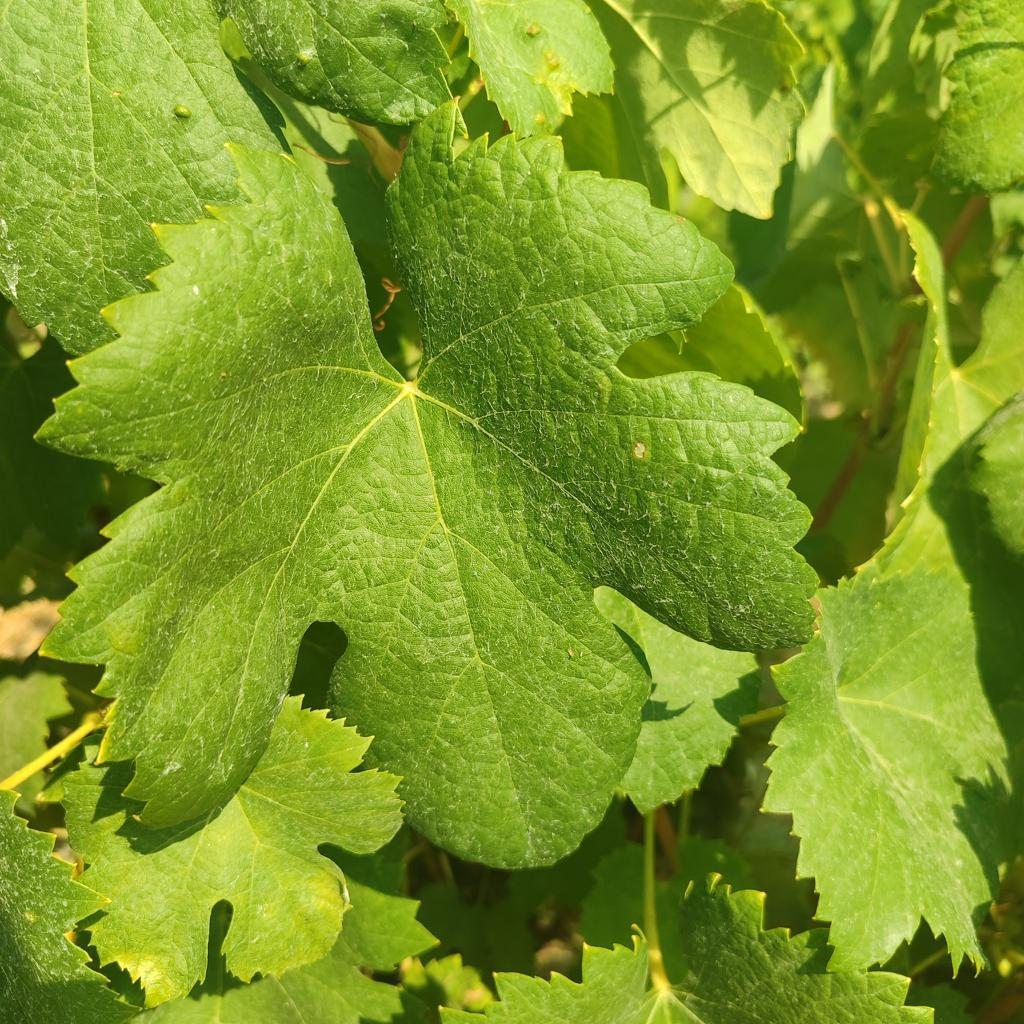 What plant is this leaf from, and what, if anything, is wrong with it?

grapevine, healthy
